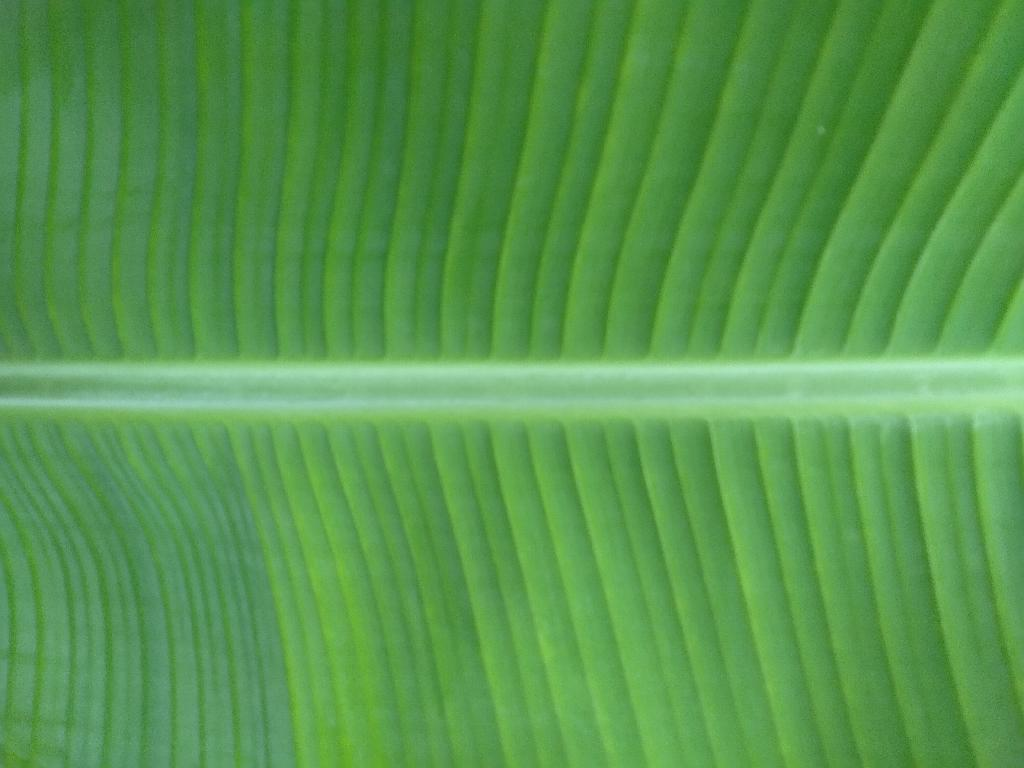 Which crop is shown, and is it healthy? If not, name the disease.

banana, healthy
